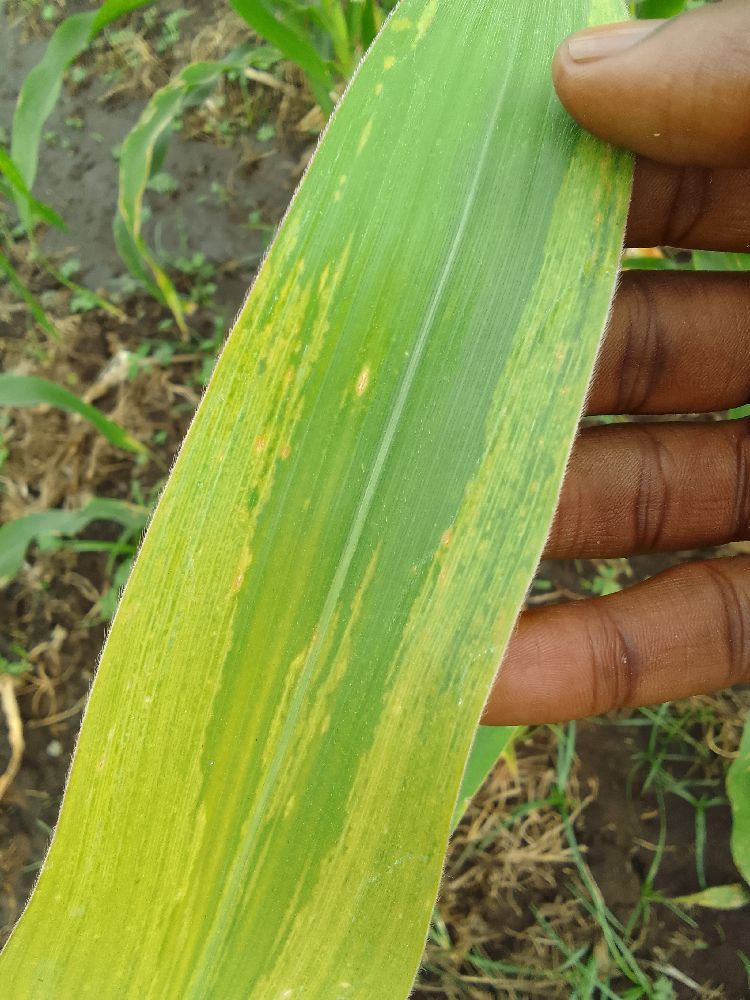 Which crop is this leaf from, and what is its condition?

maize, maize lethal necrosis
